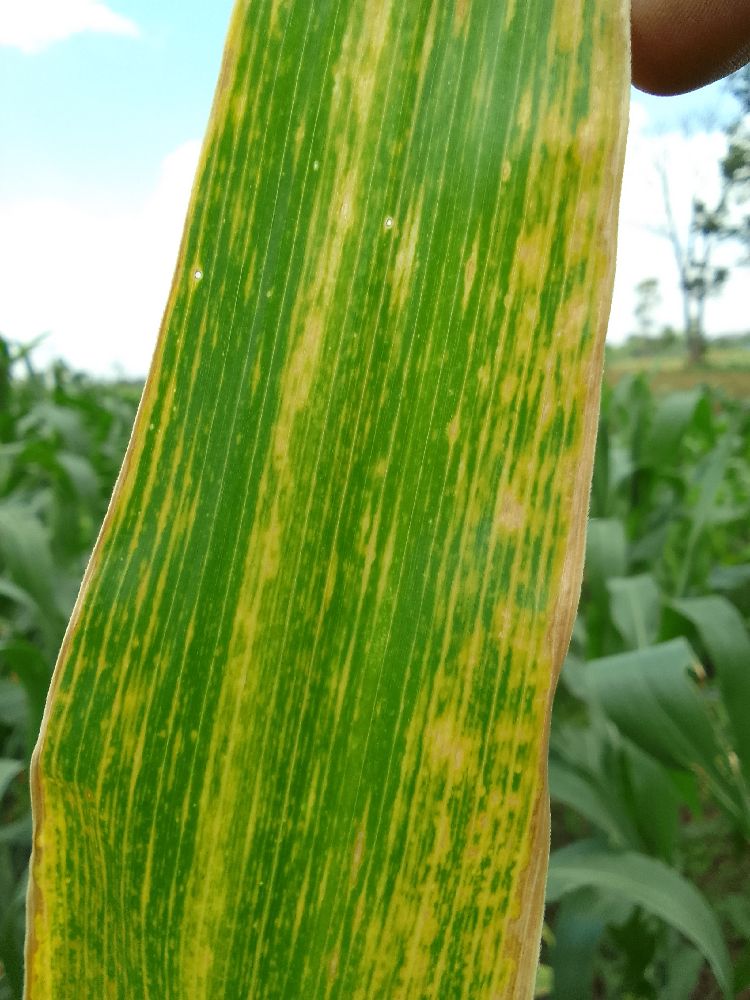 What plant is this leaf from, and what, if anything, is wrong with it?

maize, maize lethal necrosis
